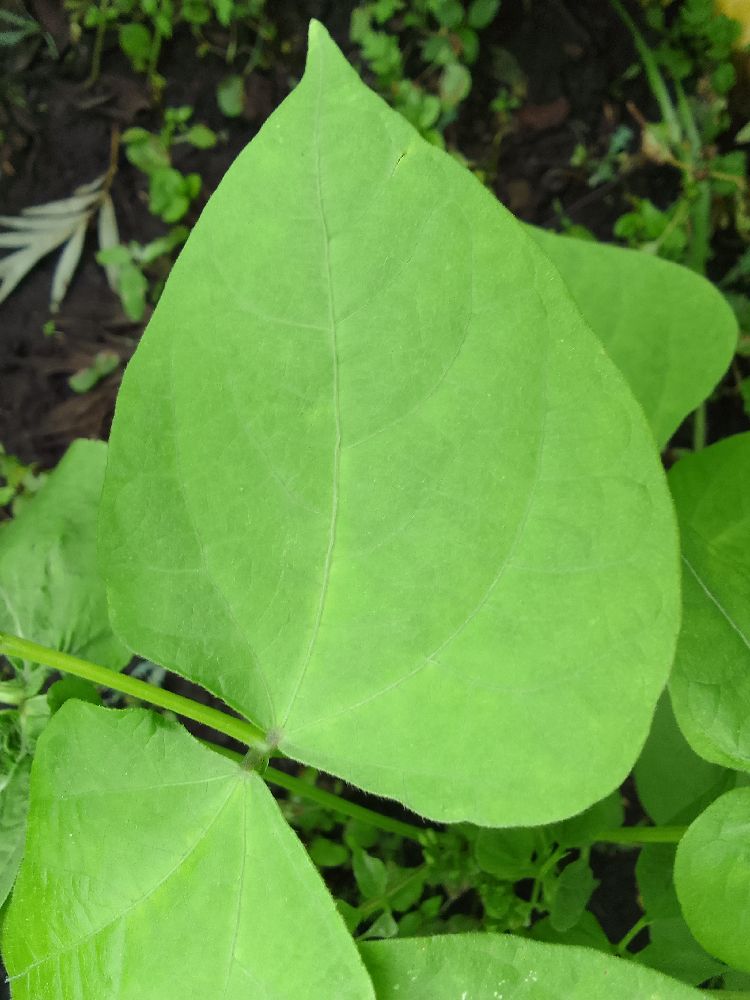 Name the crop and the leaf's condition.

common bean, healthy
